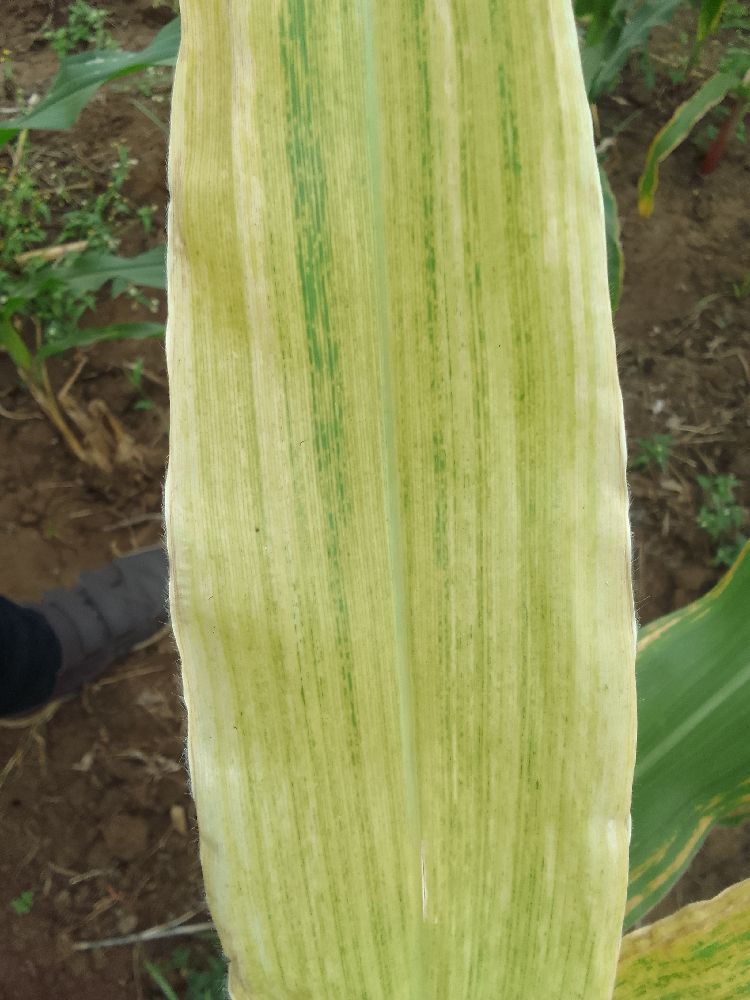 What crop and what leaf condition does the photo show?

maize, maize lethal necrosis
